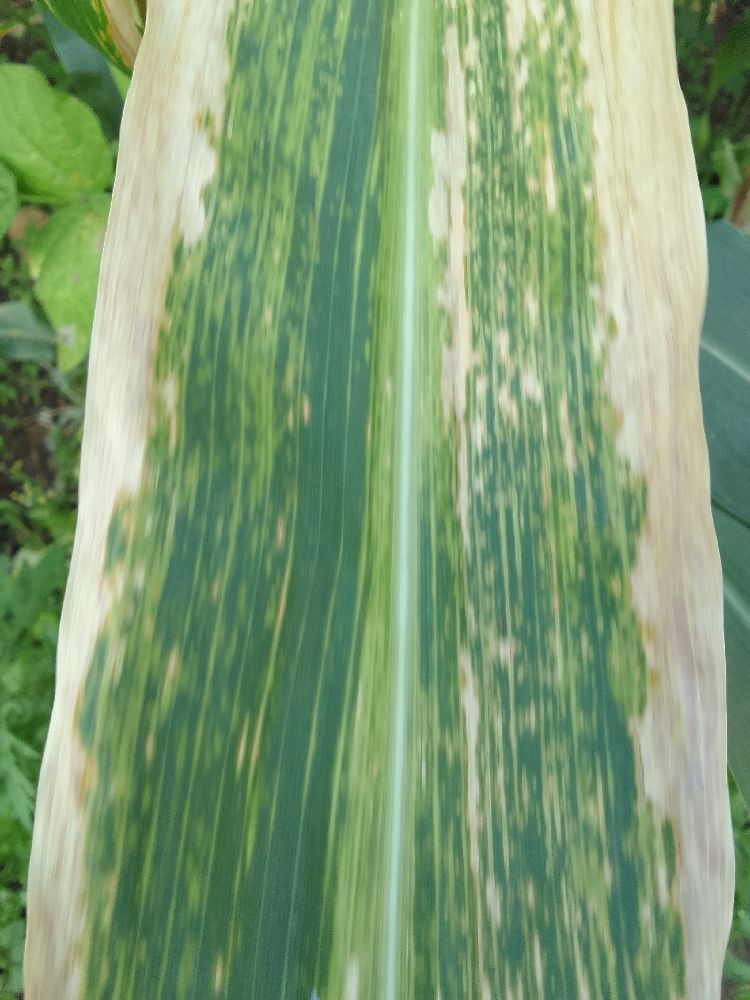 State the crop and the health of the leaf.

maize, maize lethal necrosis
